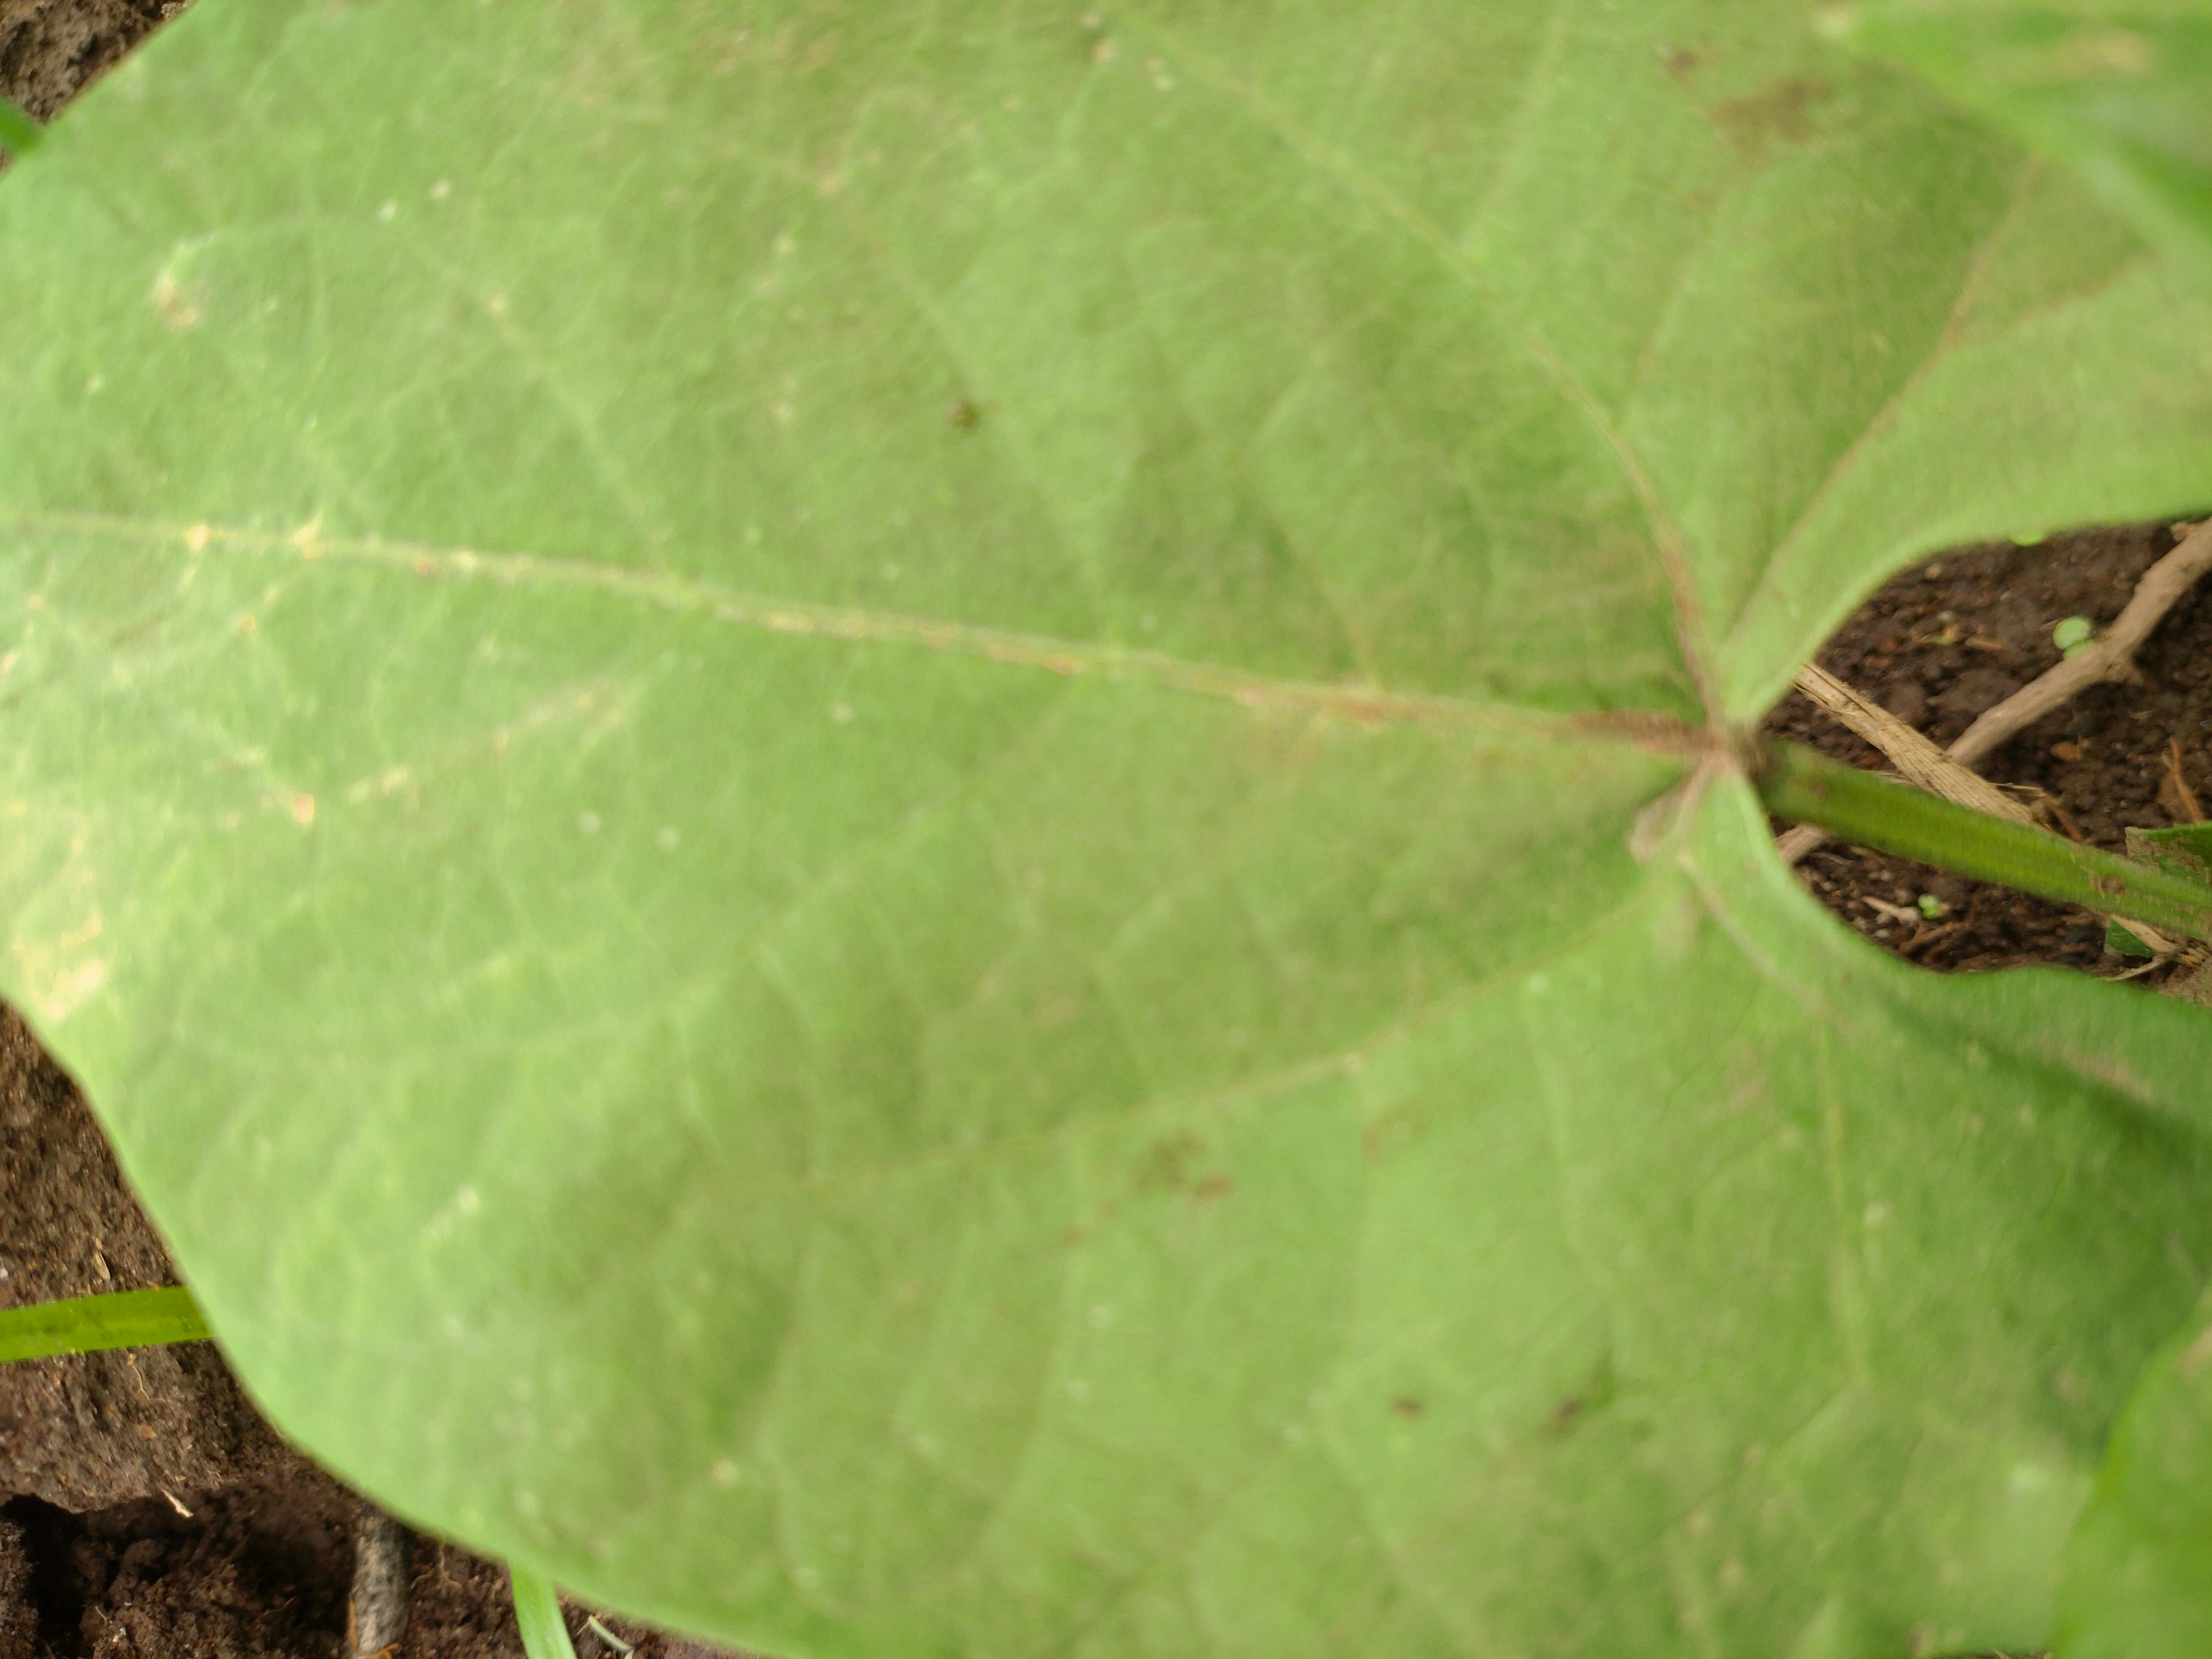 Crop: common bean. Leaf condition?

healthy
